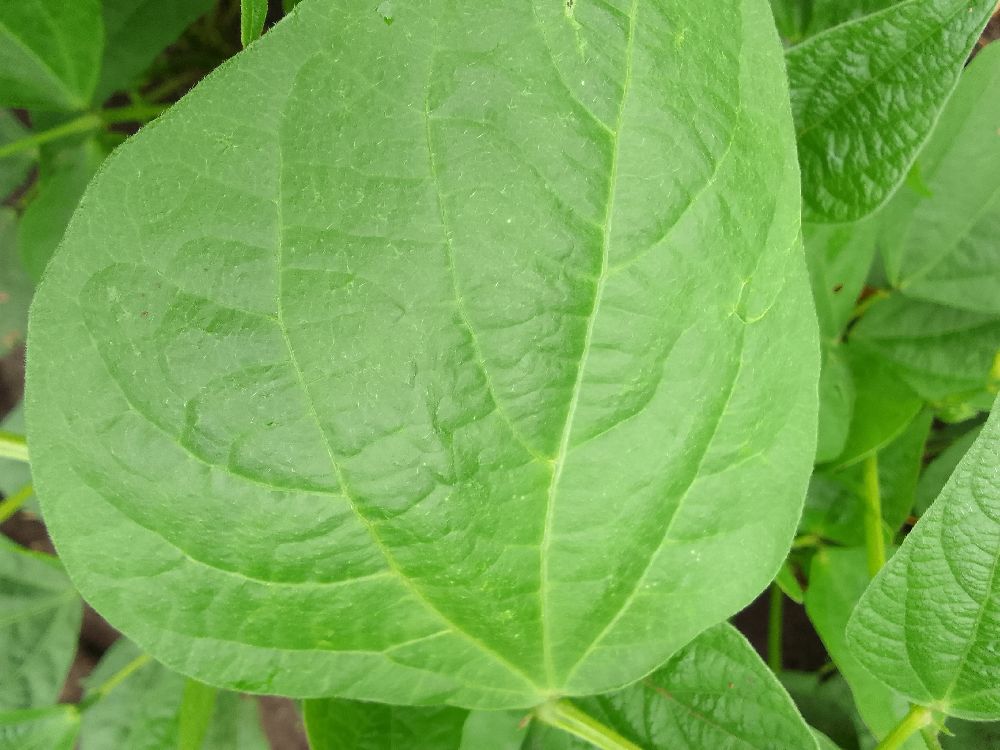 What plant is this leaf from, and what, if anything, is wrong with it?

common bean, healthy
